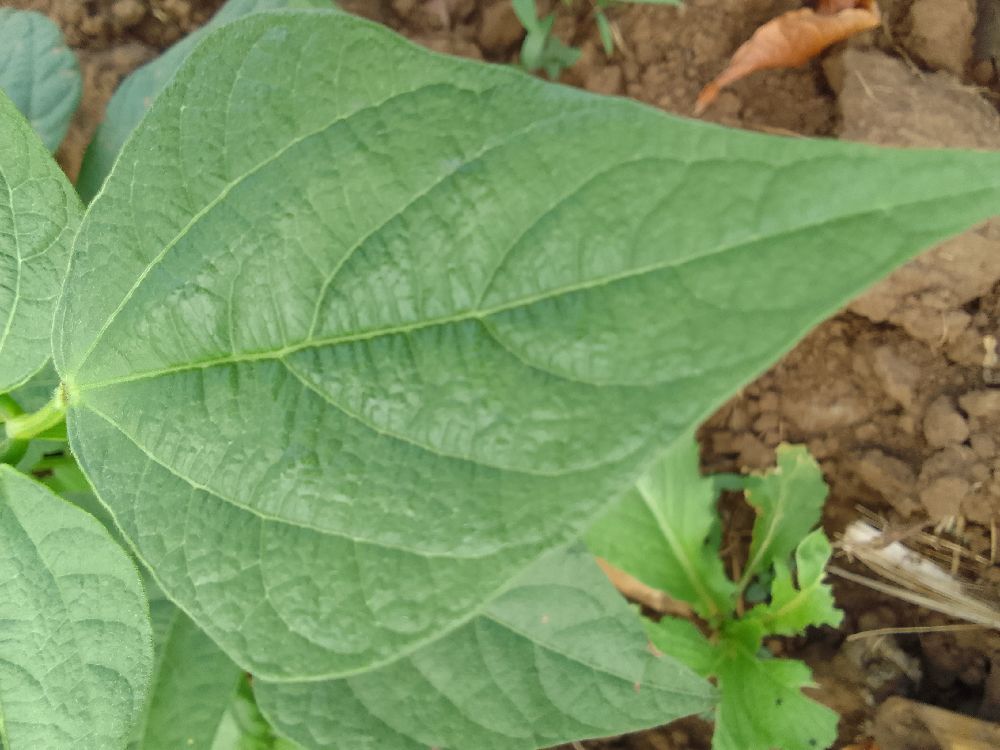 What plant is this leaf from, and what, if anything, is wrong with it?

common bean, healthy
